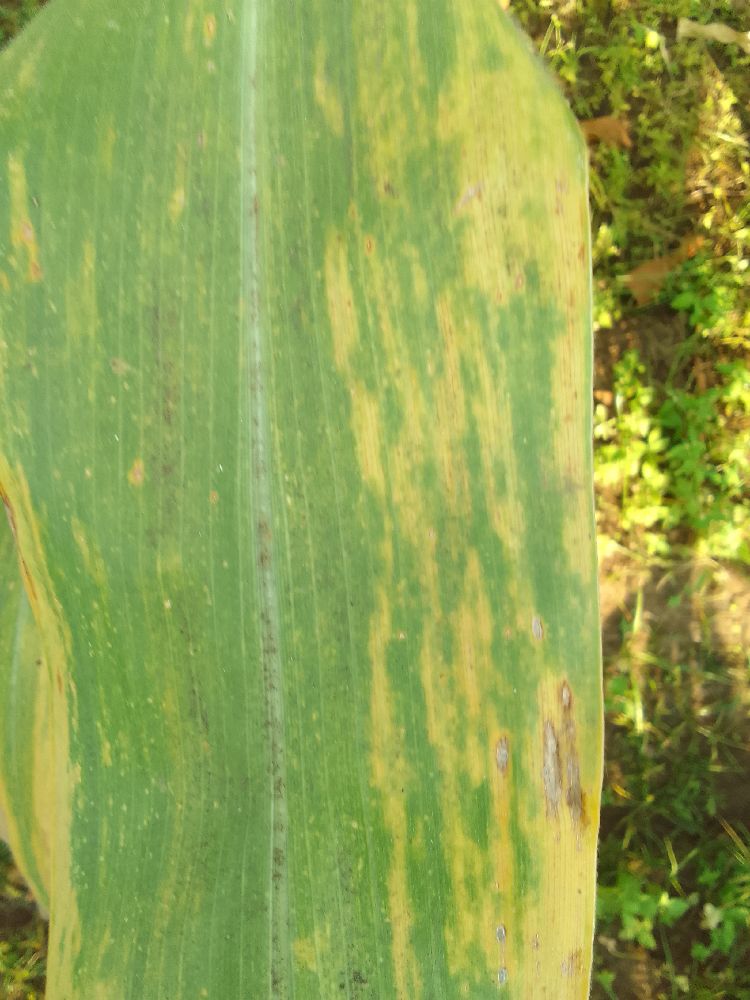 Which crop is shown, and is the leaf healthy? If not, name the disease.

maize, maize lethal necrosis
